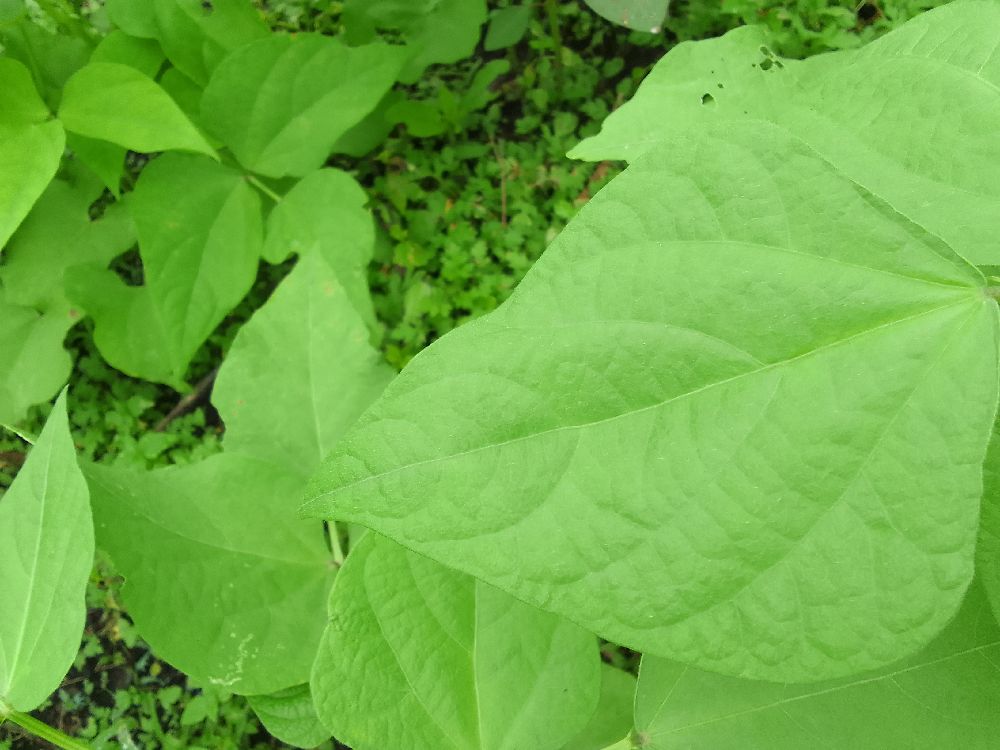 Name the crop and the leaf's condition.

common bean, healthy
